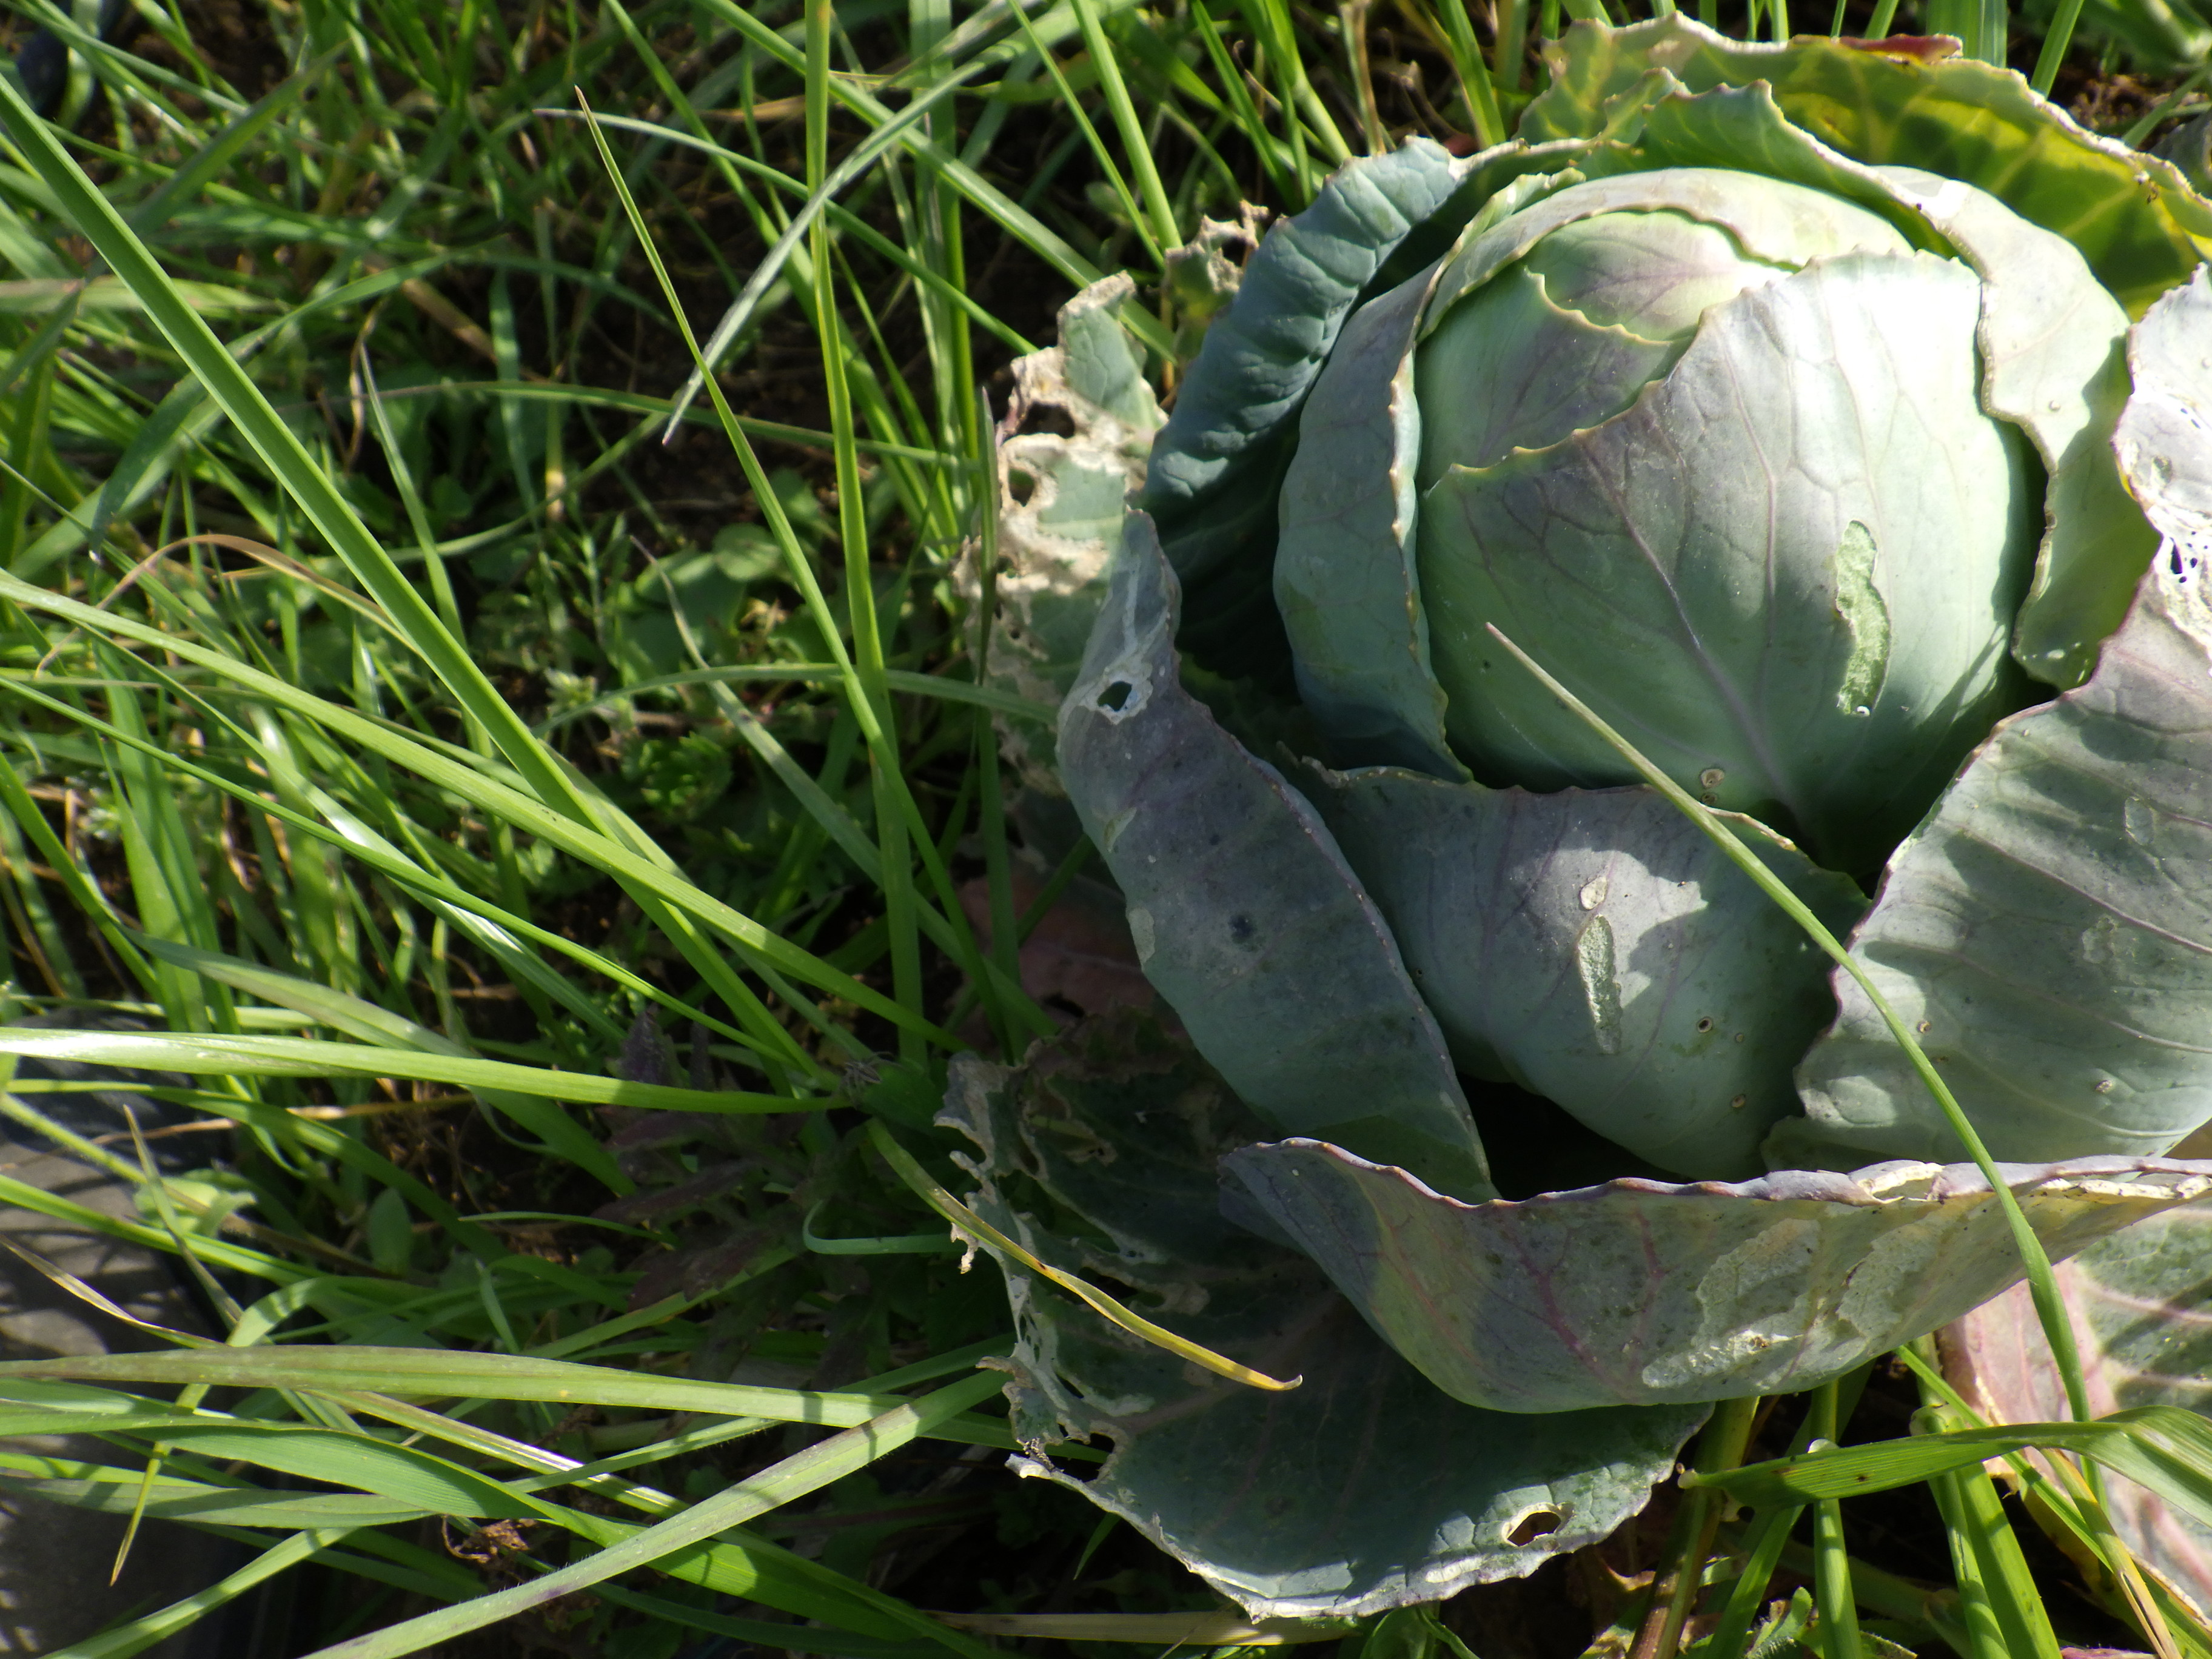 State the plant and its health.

cabbage, phytophagous
